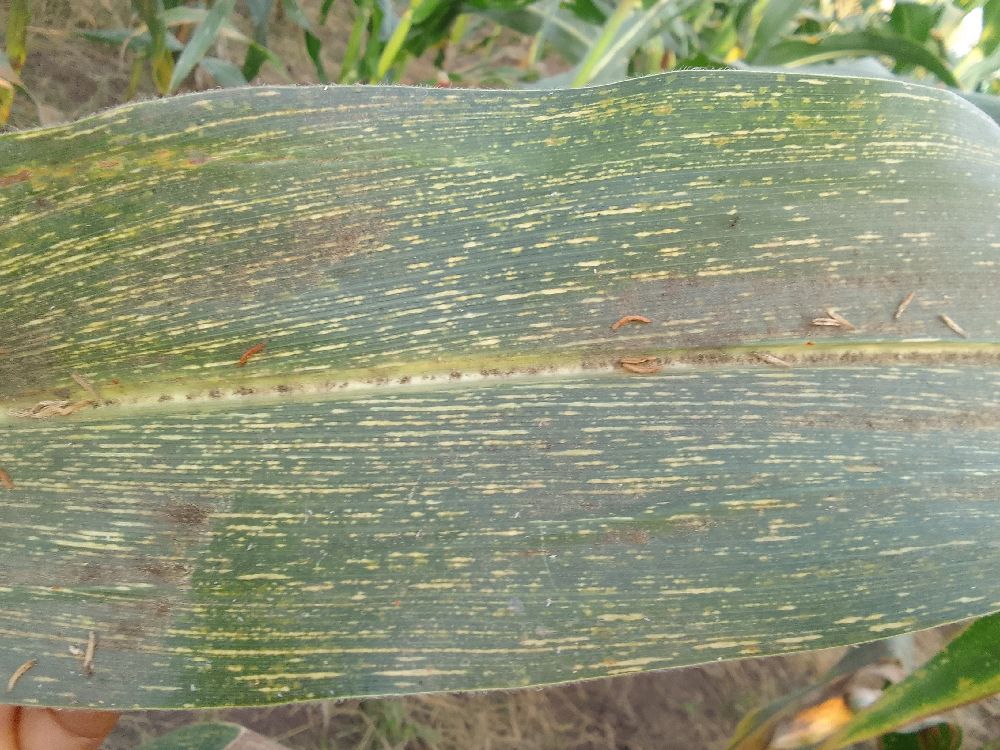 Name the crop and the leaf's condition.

maize, maize streak virus
